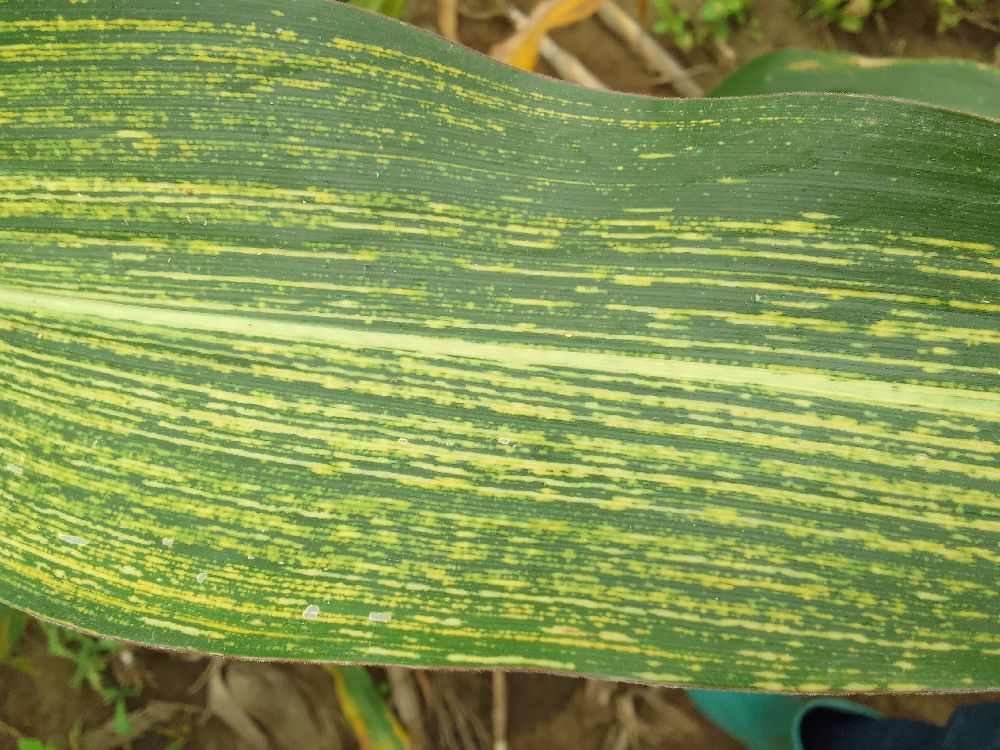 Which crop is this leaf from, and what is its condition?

maize, maize streak virus
